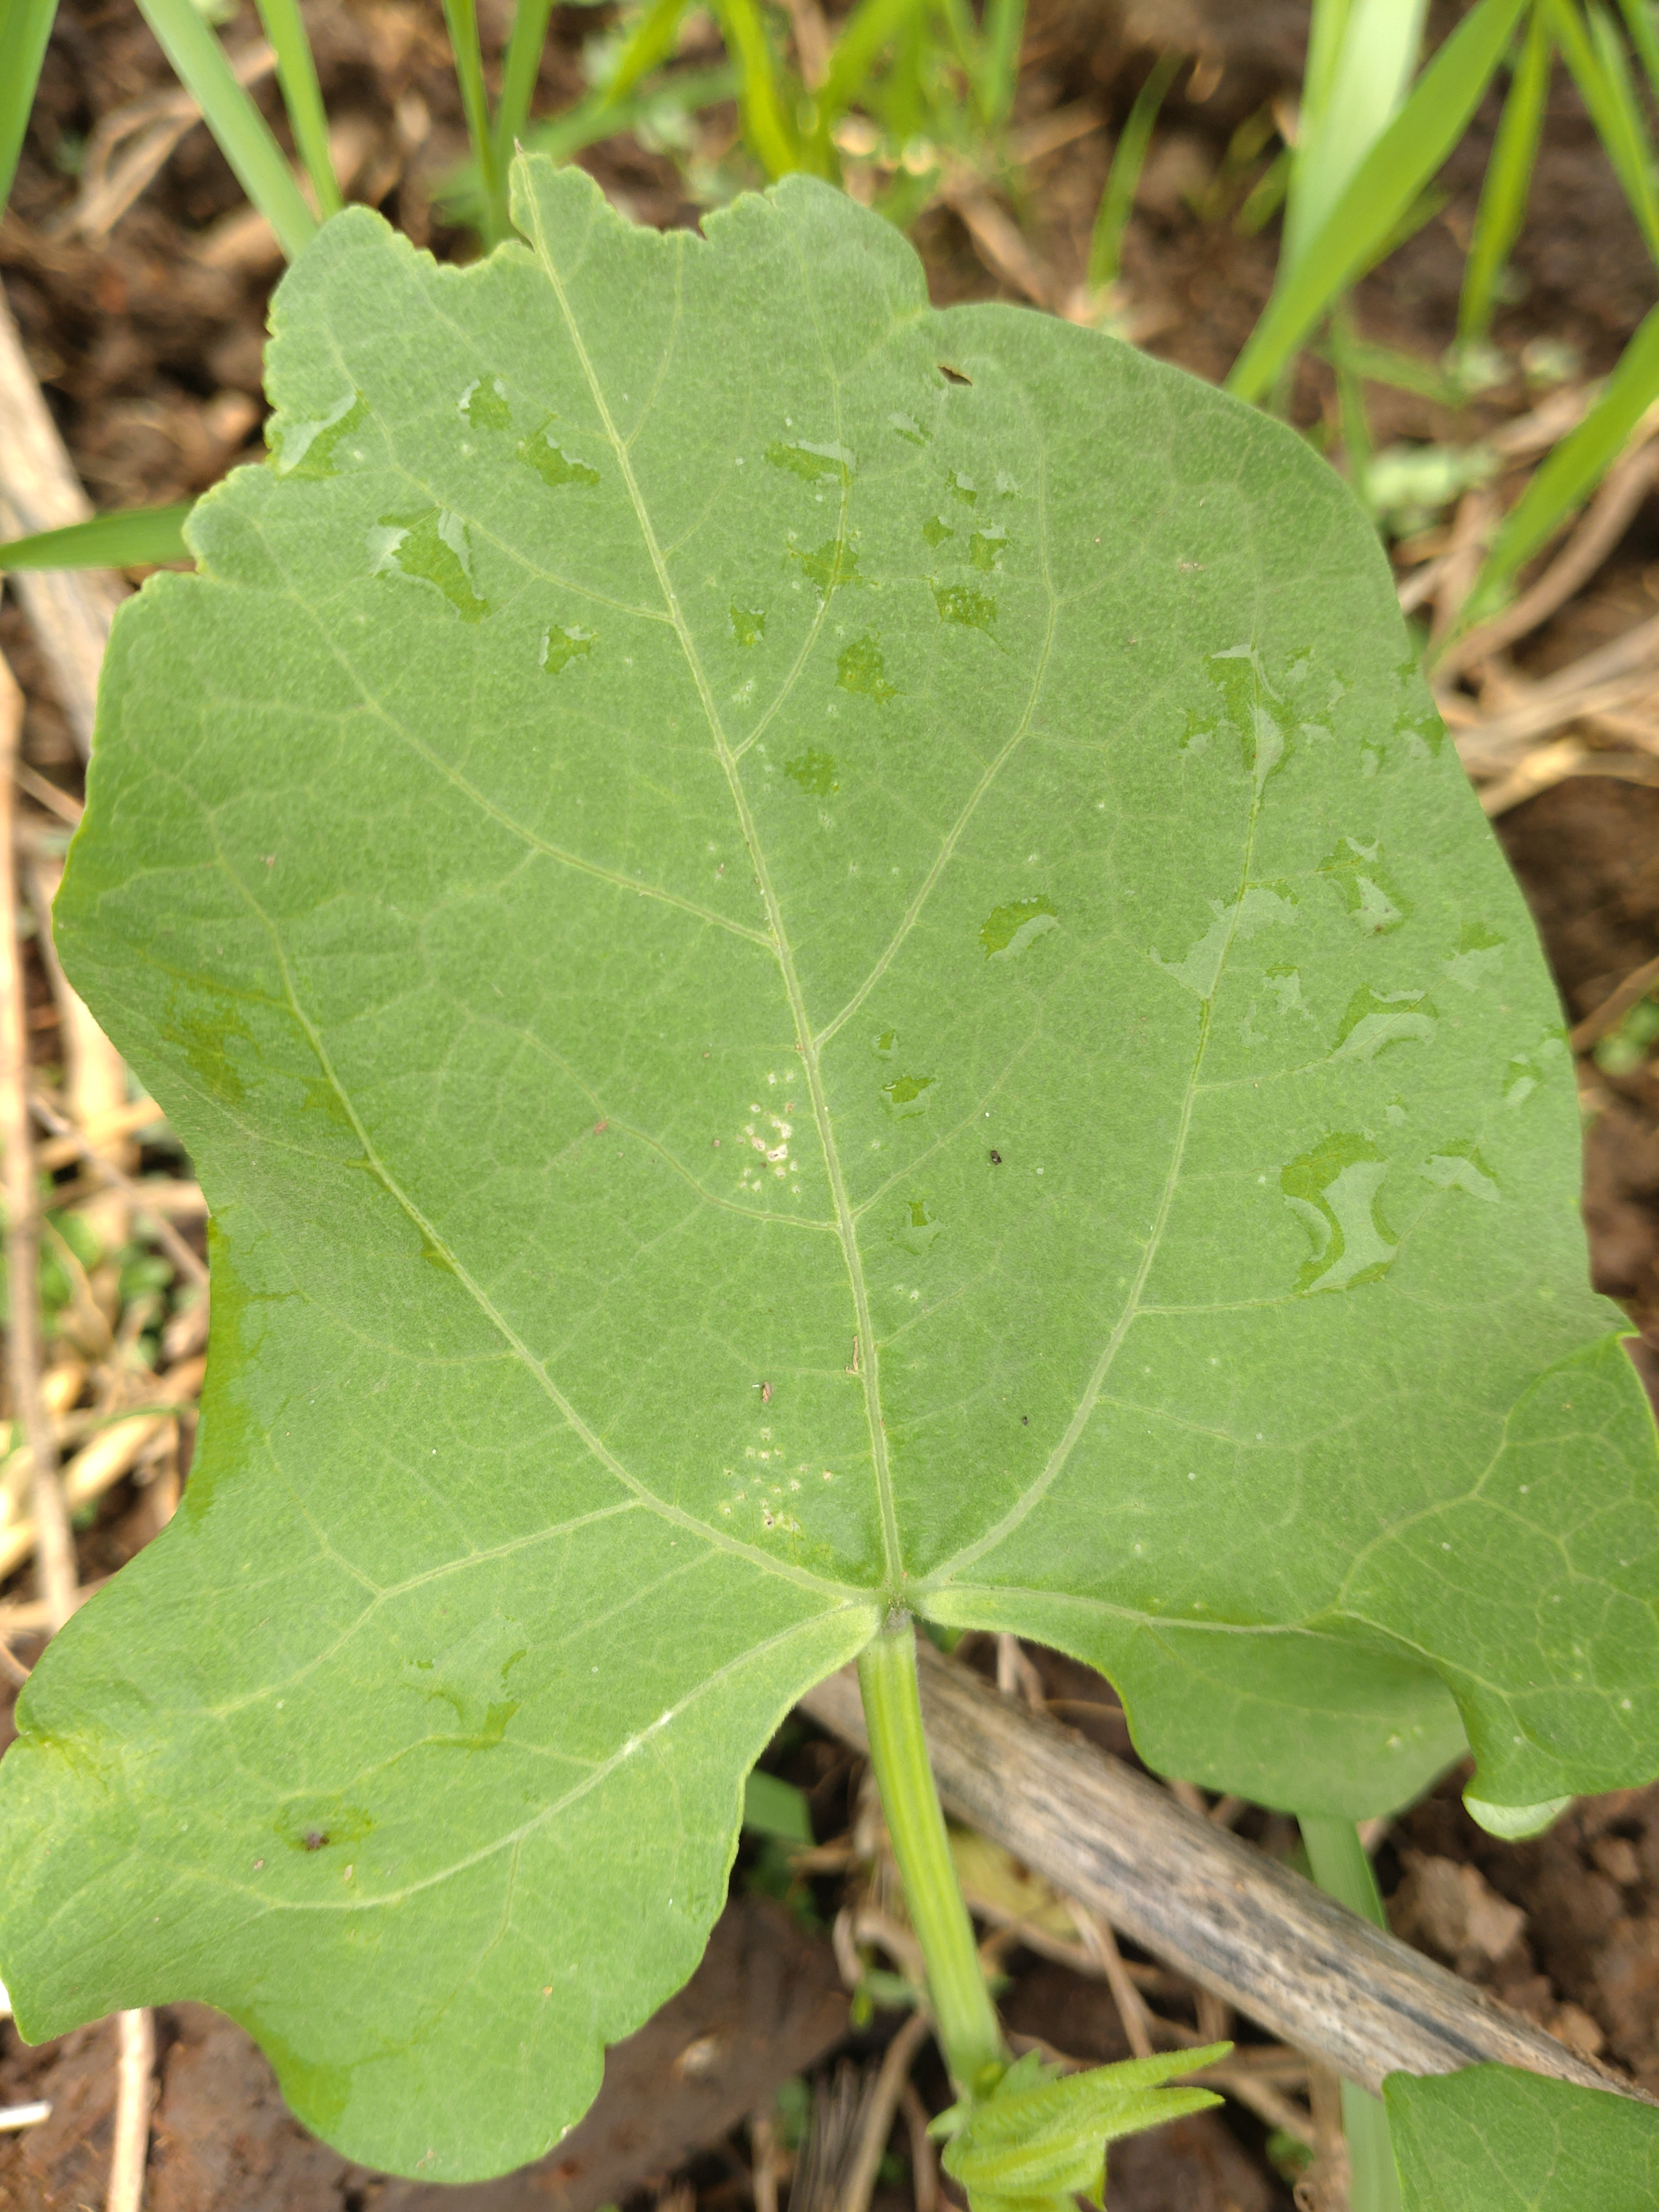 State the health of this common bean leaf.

healthy
